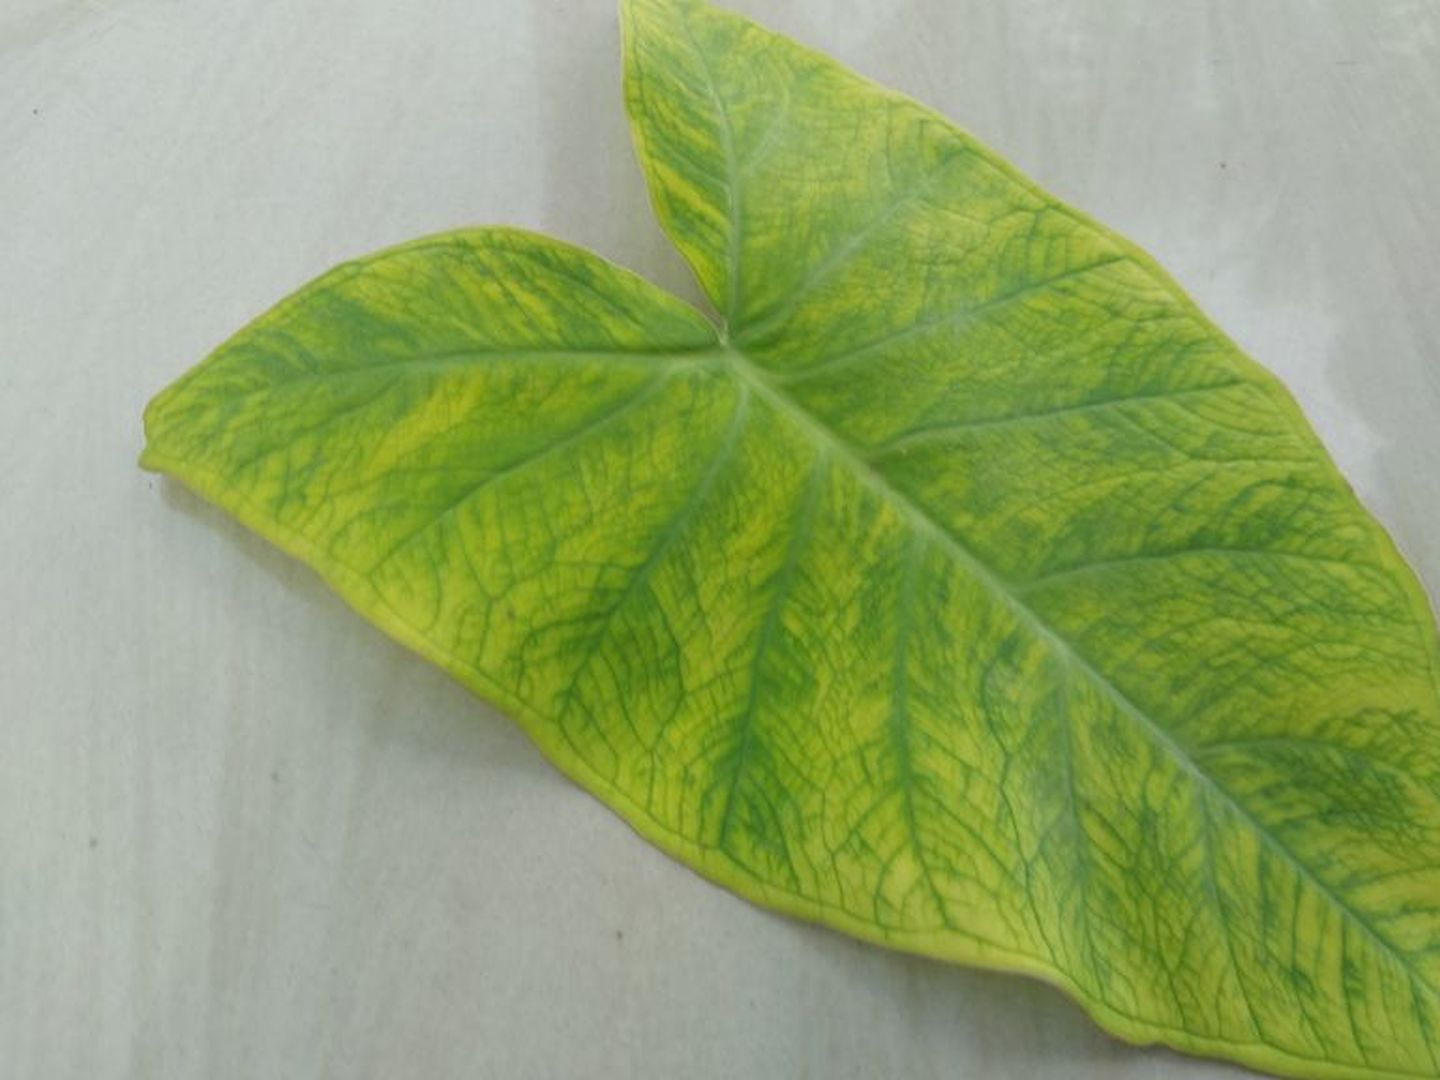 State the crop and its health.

taro, mosaic
